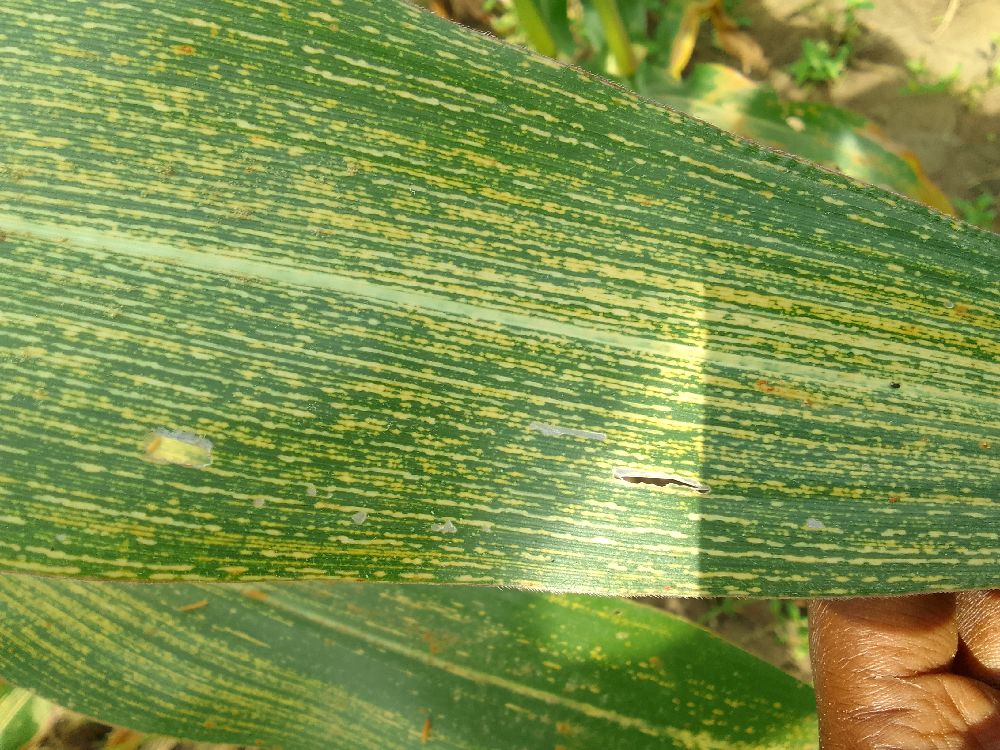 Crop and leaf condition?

maize, maize streak virus
